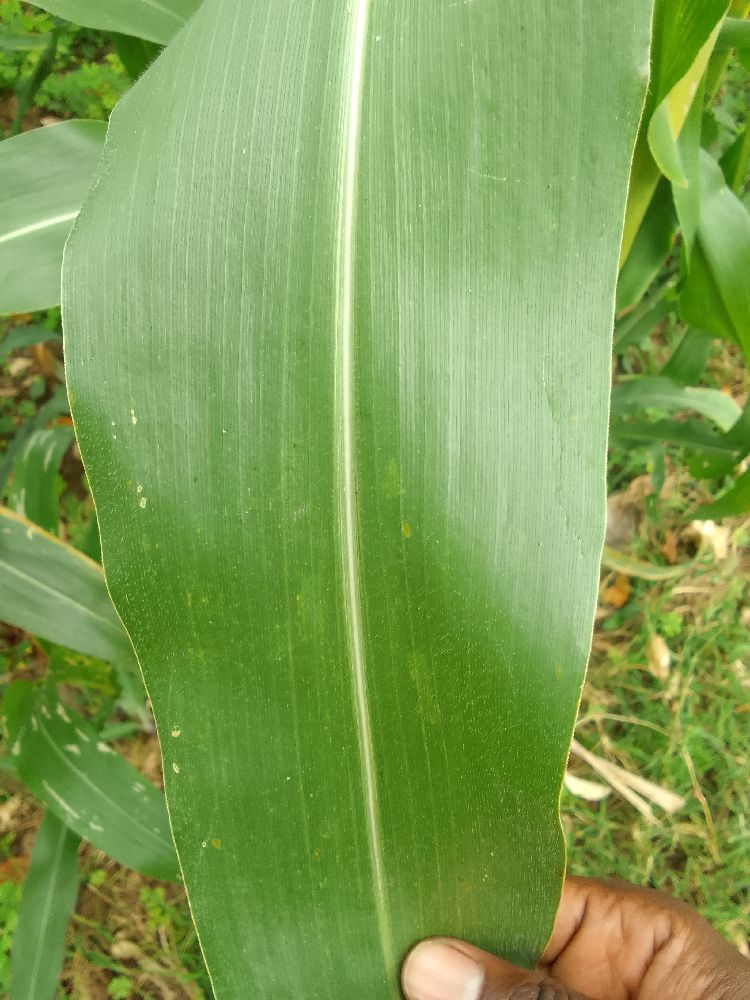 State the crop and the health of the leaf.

maize, healthy
